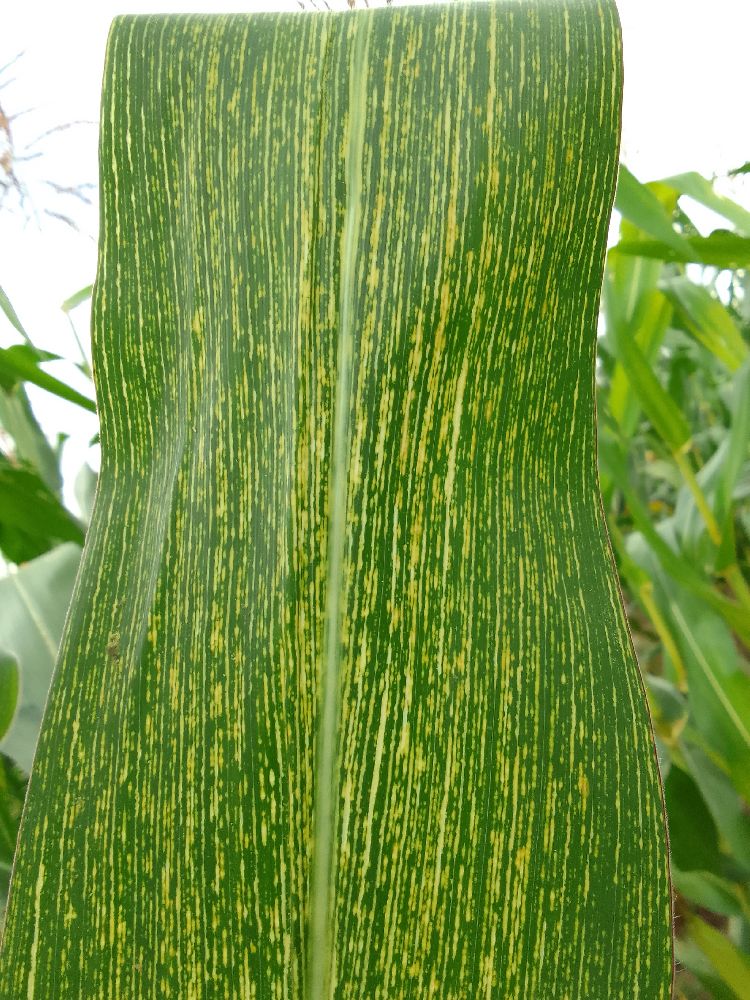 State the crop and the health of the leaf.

maize, maize streak virus
